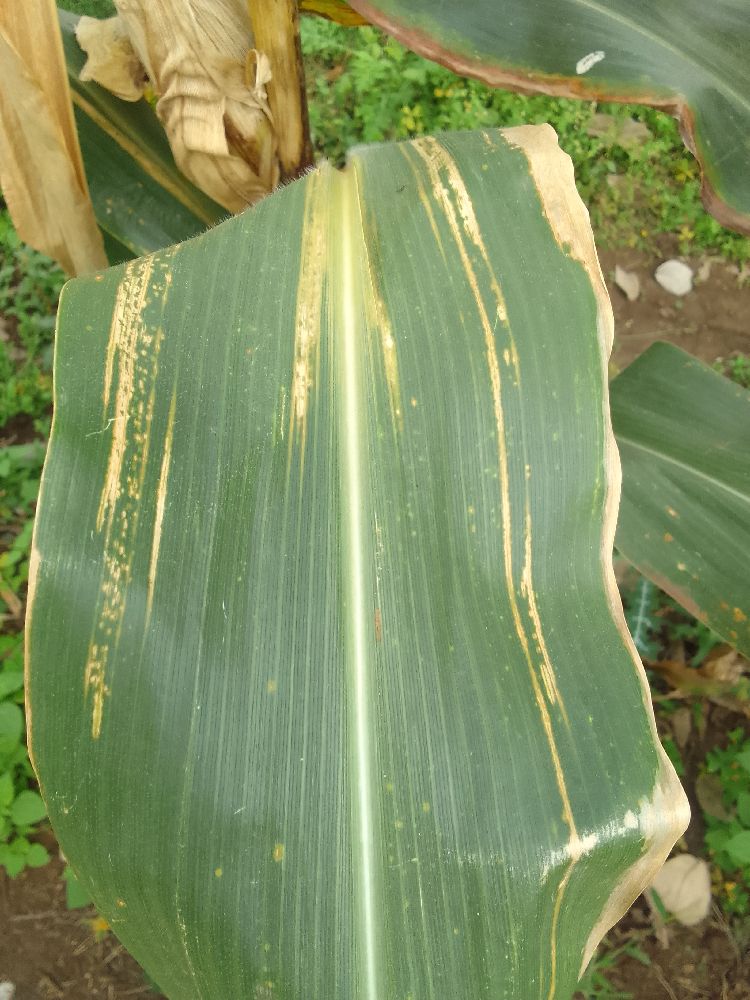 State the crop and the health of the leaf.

maize, maize lethal necrosis
